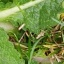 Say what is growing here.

structured weed
